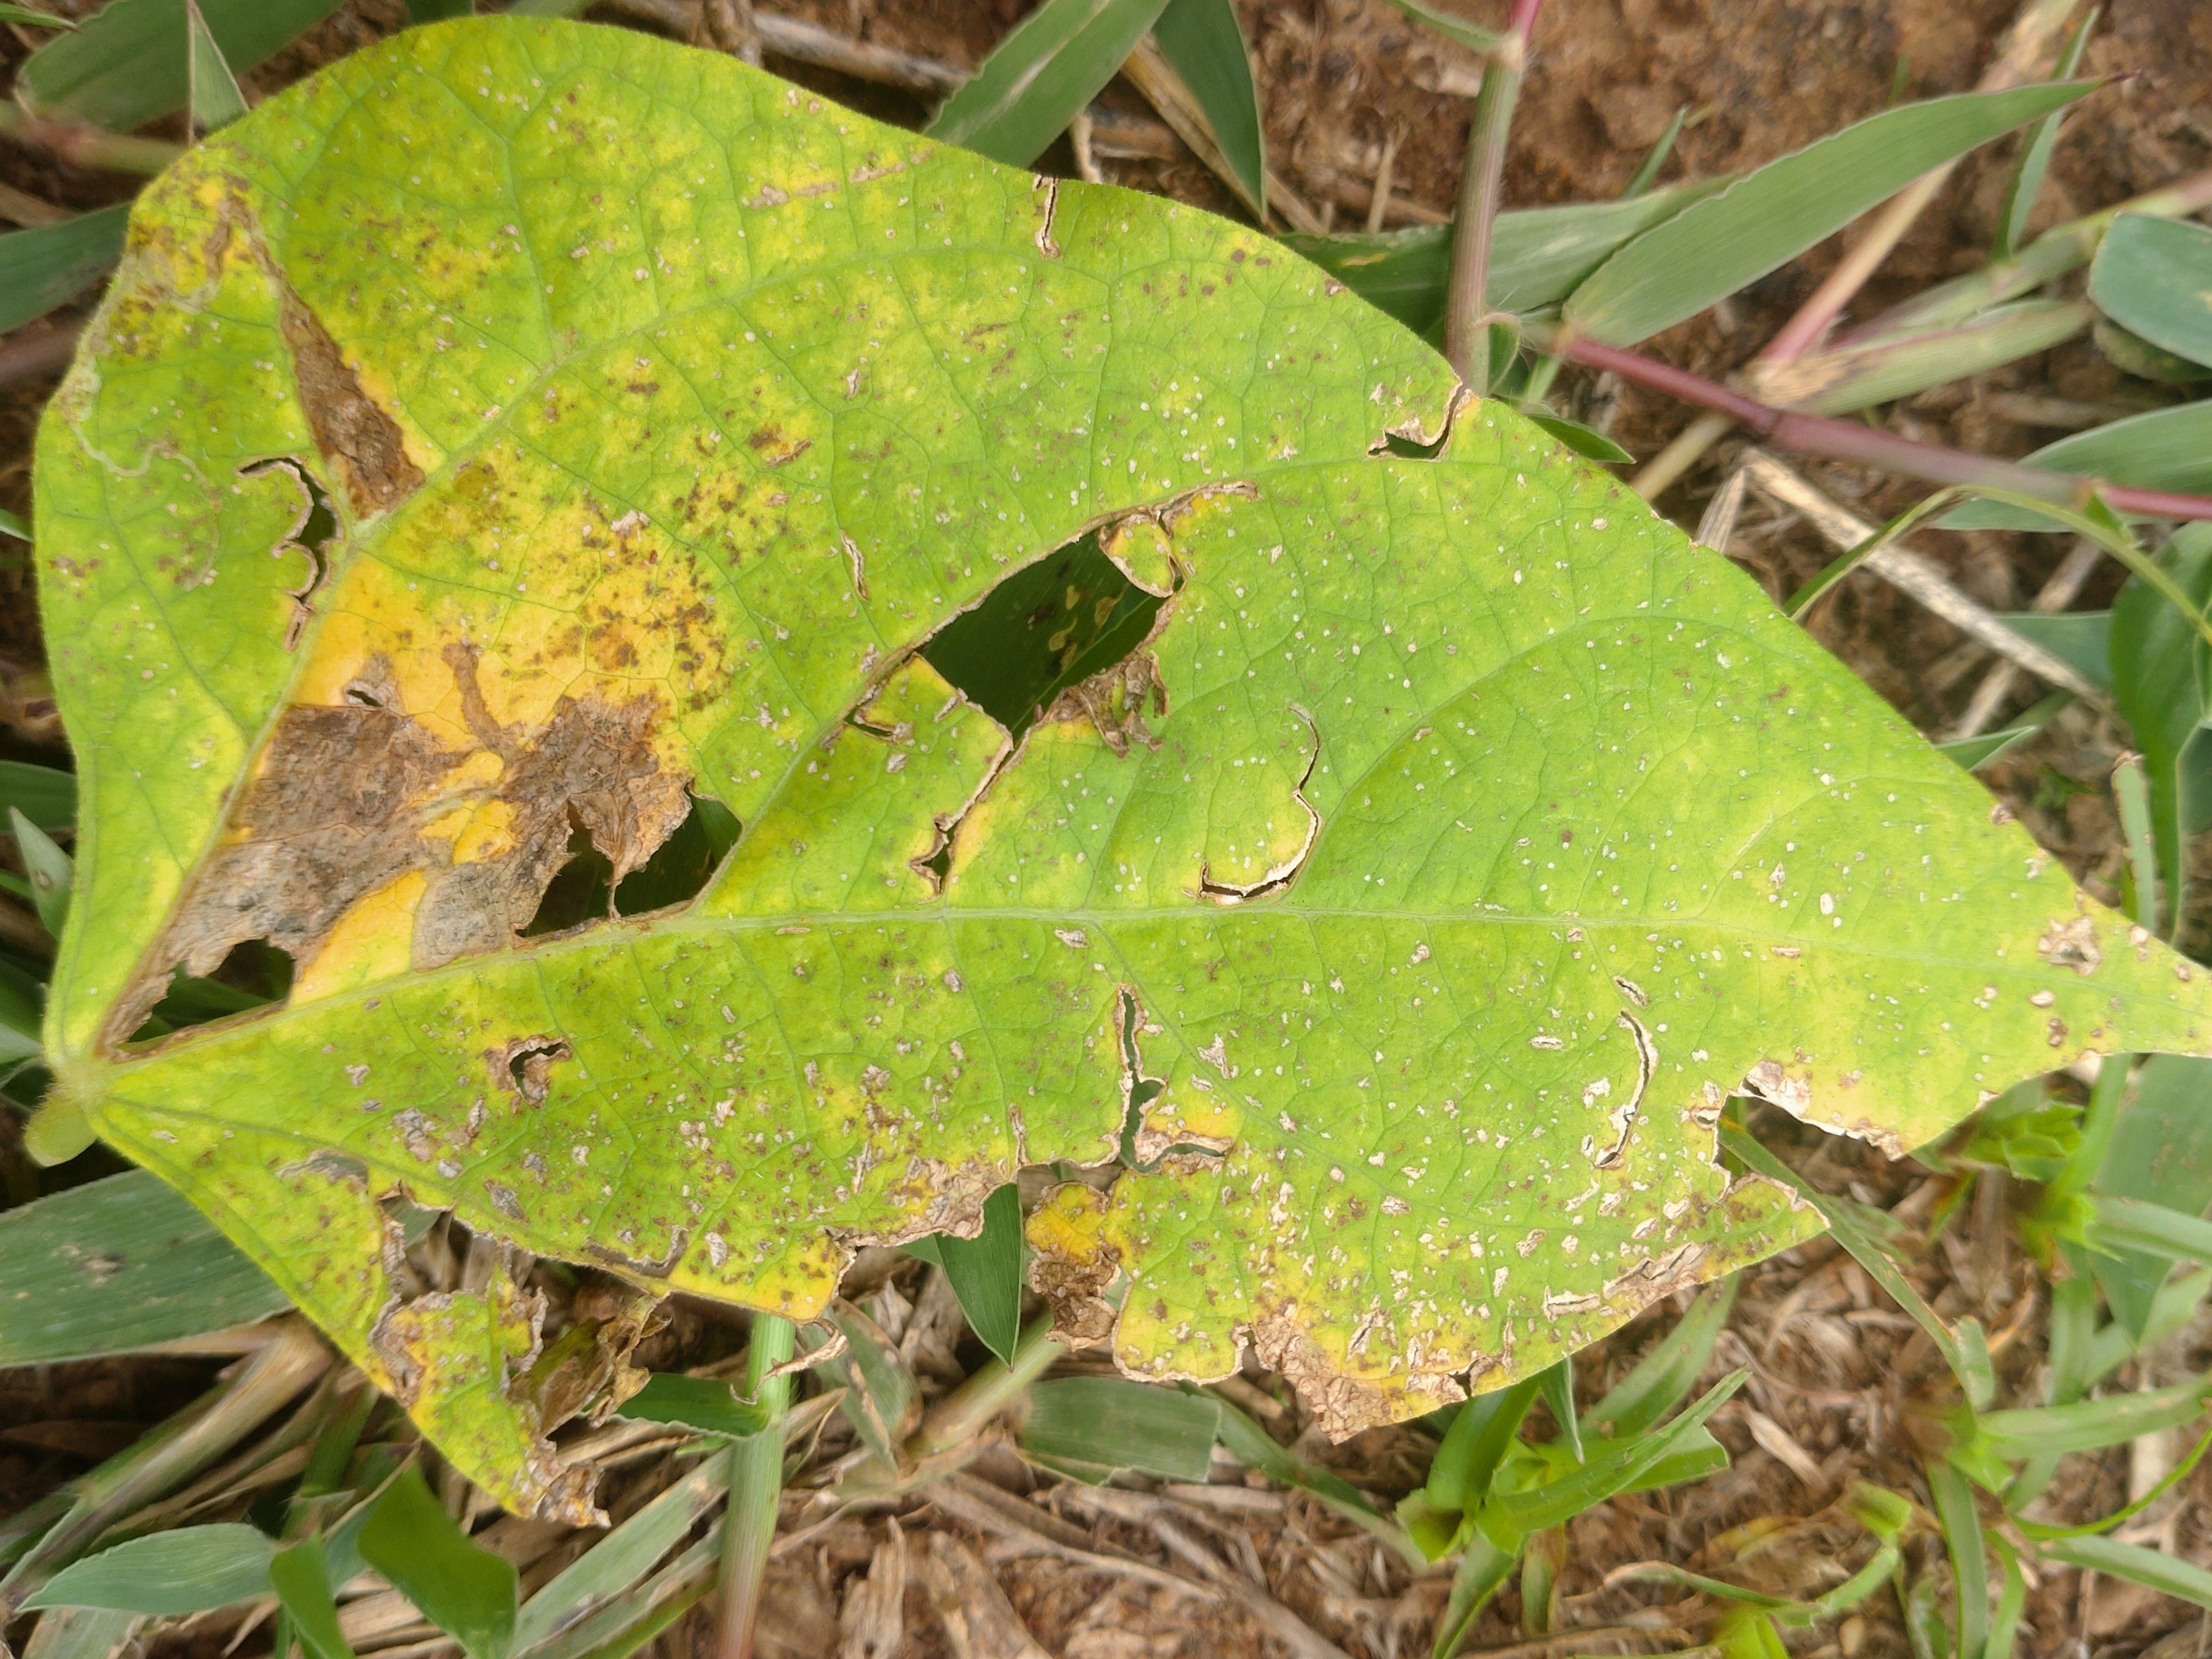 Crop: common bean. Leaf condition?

rust
